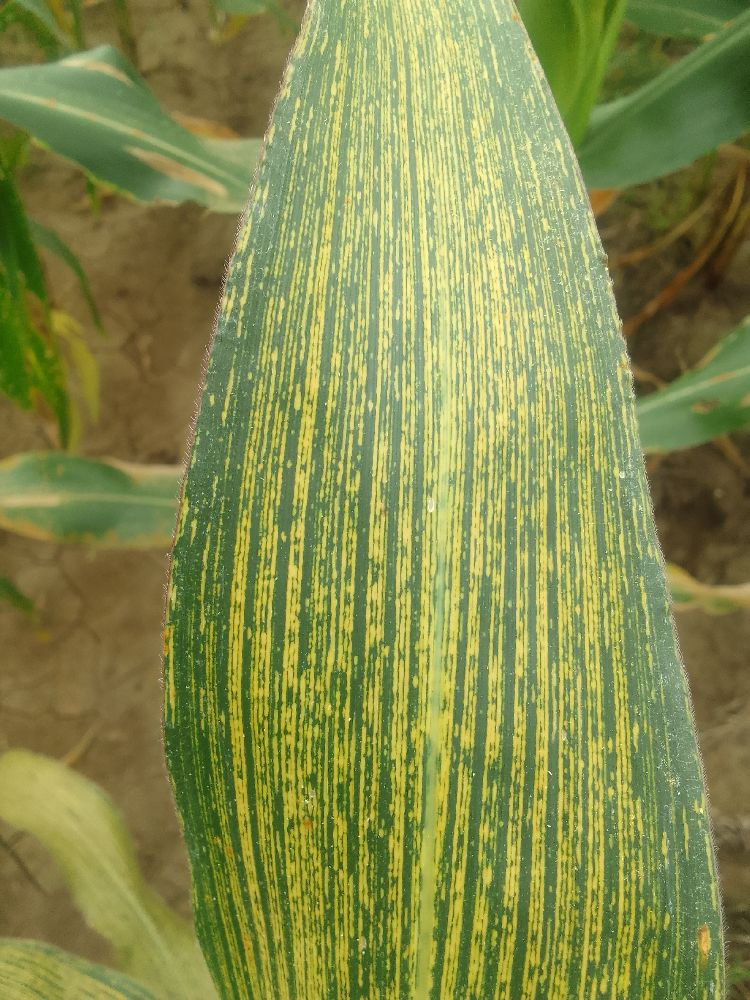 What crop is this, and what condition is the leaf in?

maize, maize streak virus
